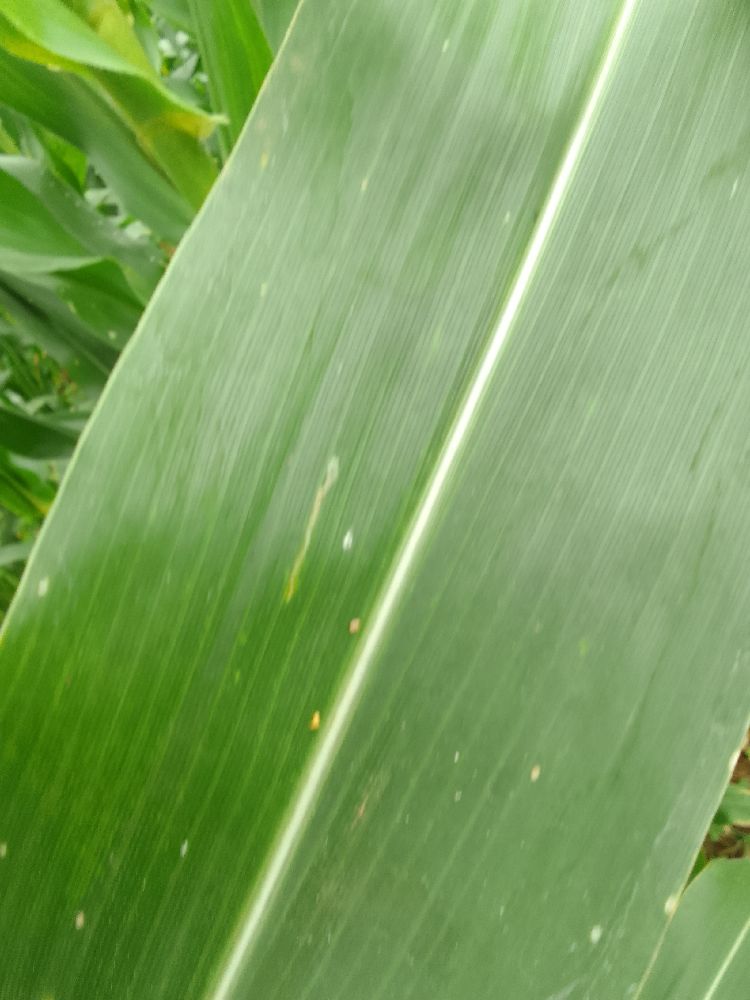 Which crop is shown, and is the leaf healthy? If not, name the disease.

maize, healthy
